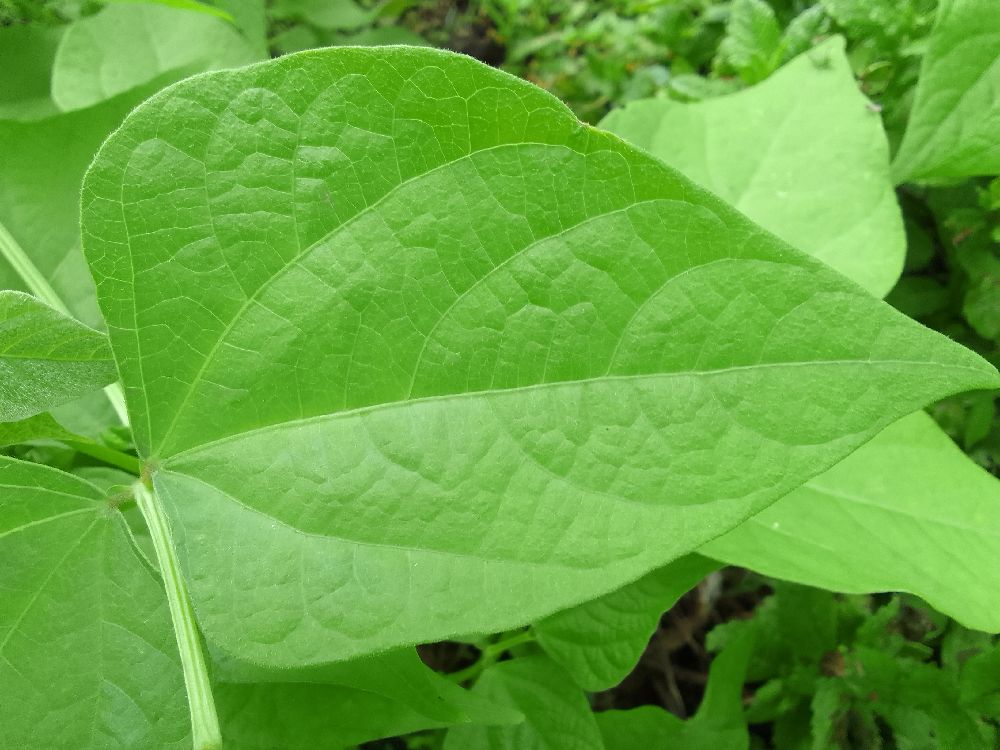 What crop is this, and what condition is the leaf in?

common bean, healthy
